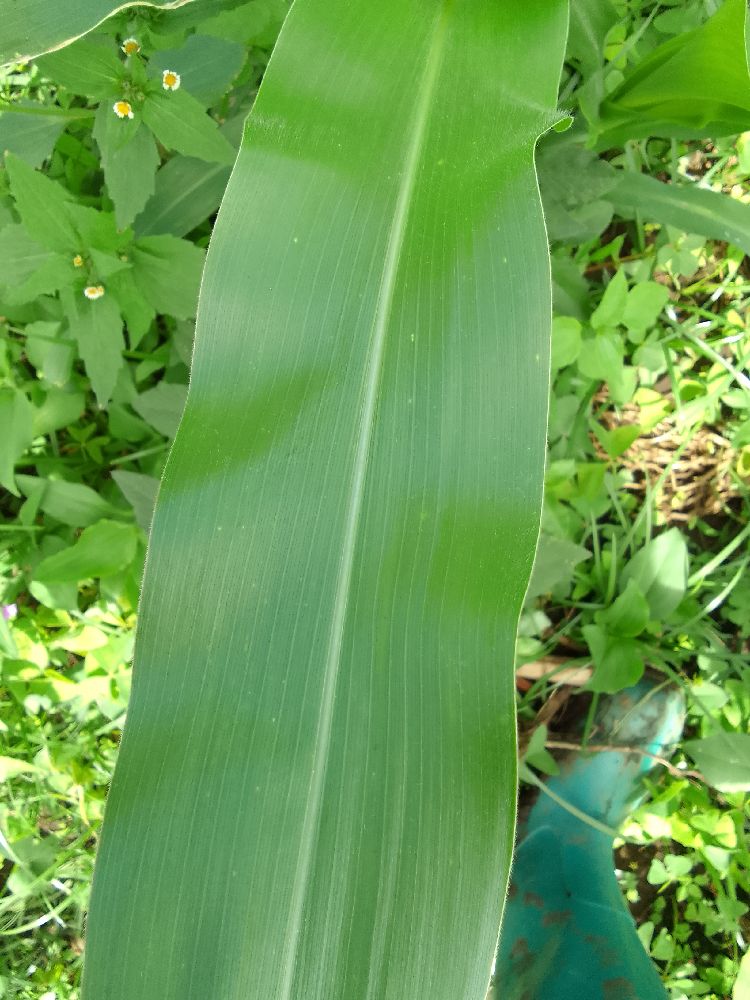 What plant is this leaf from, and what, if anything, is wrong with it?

maize, healthy
